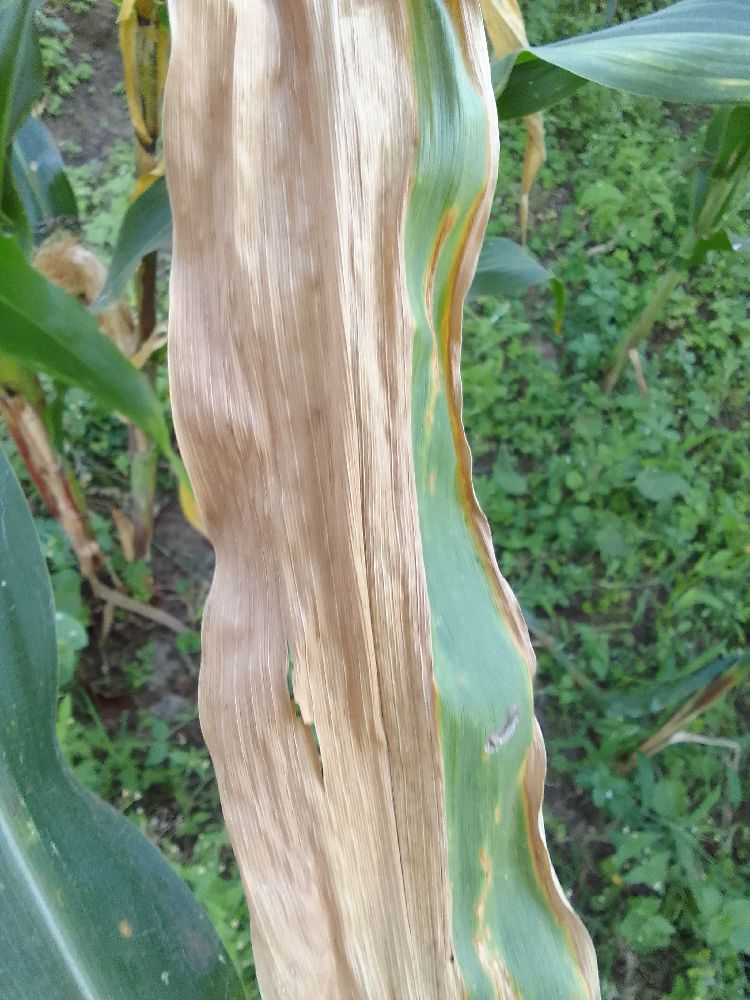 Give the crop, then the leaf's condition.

maize, maize lethal necrosis
